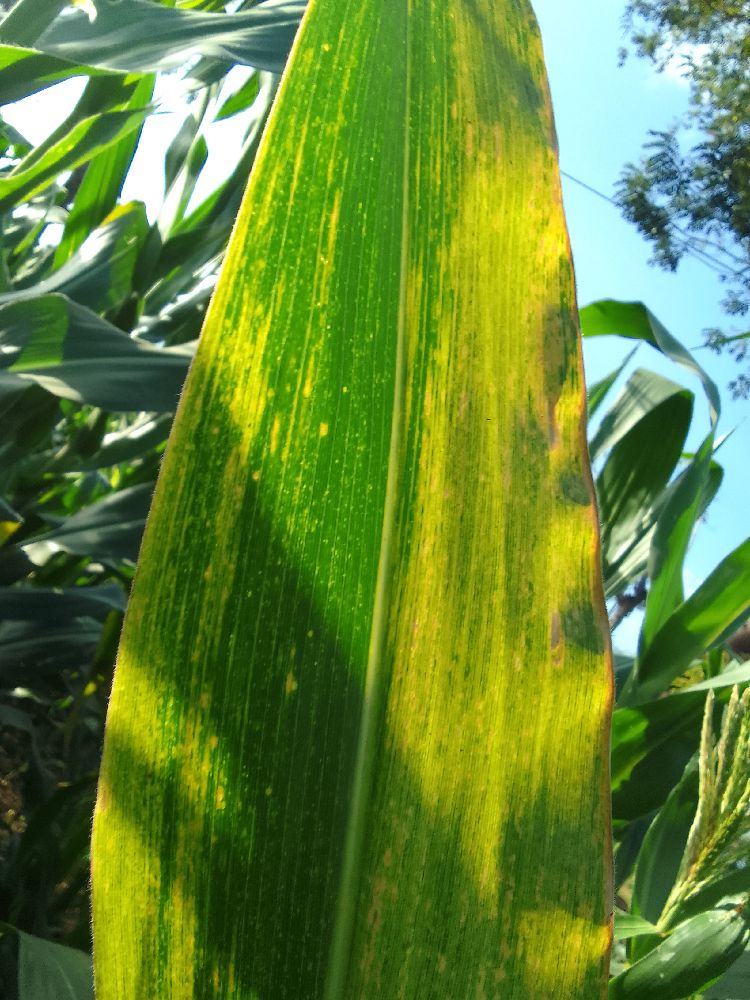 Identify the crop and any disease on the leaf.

maize, maize lethal necrosis
